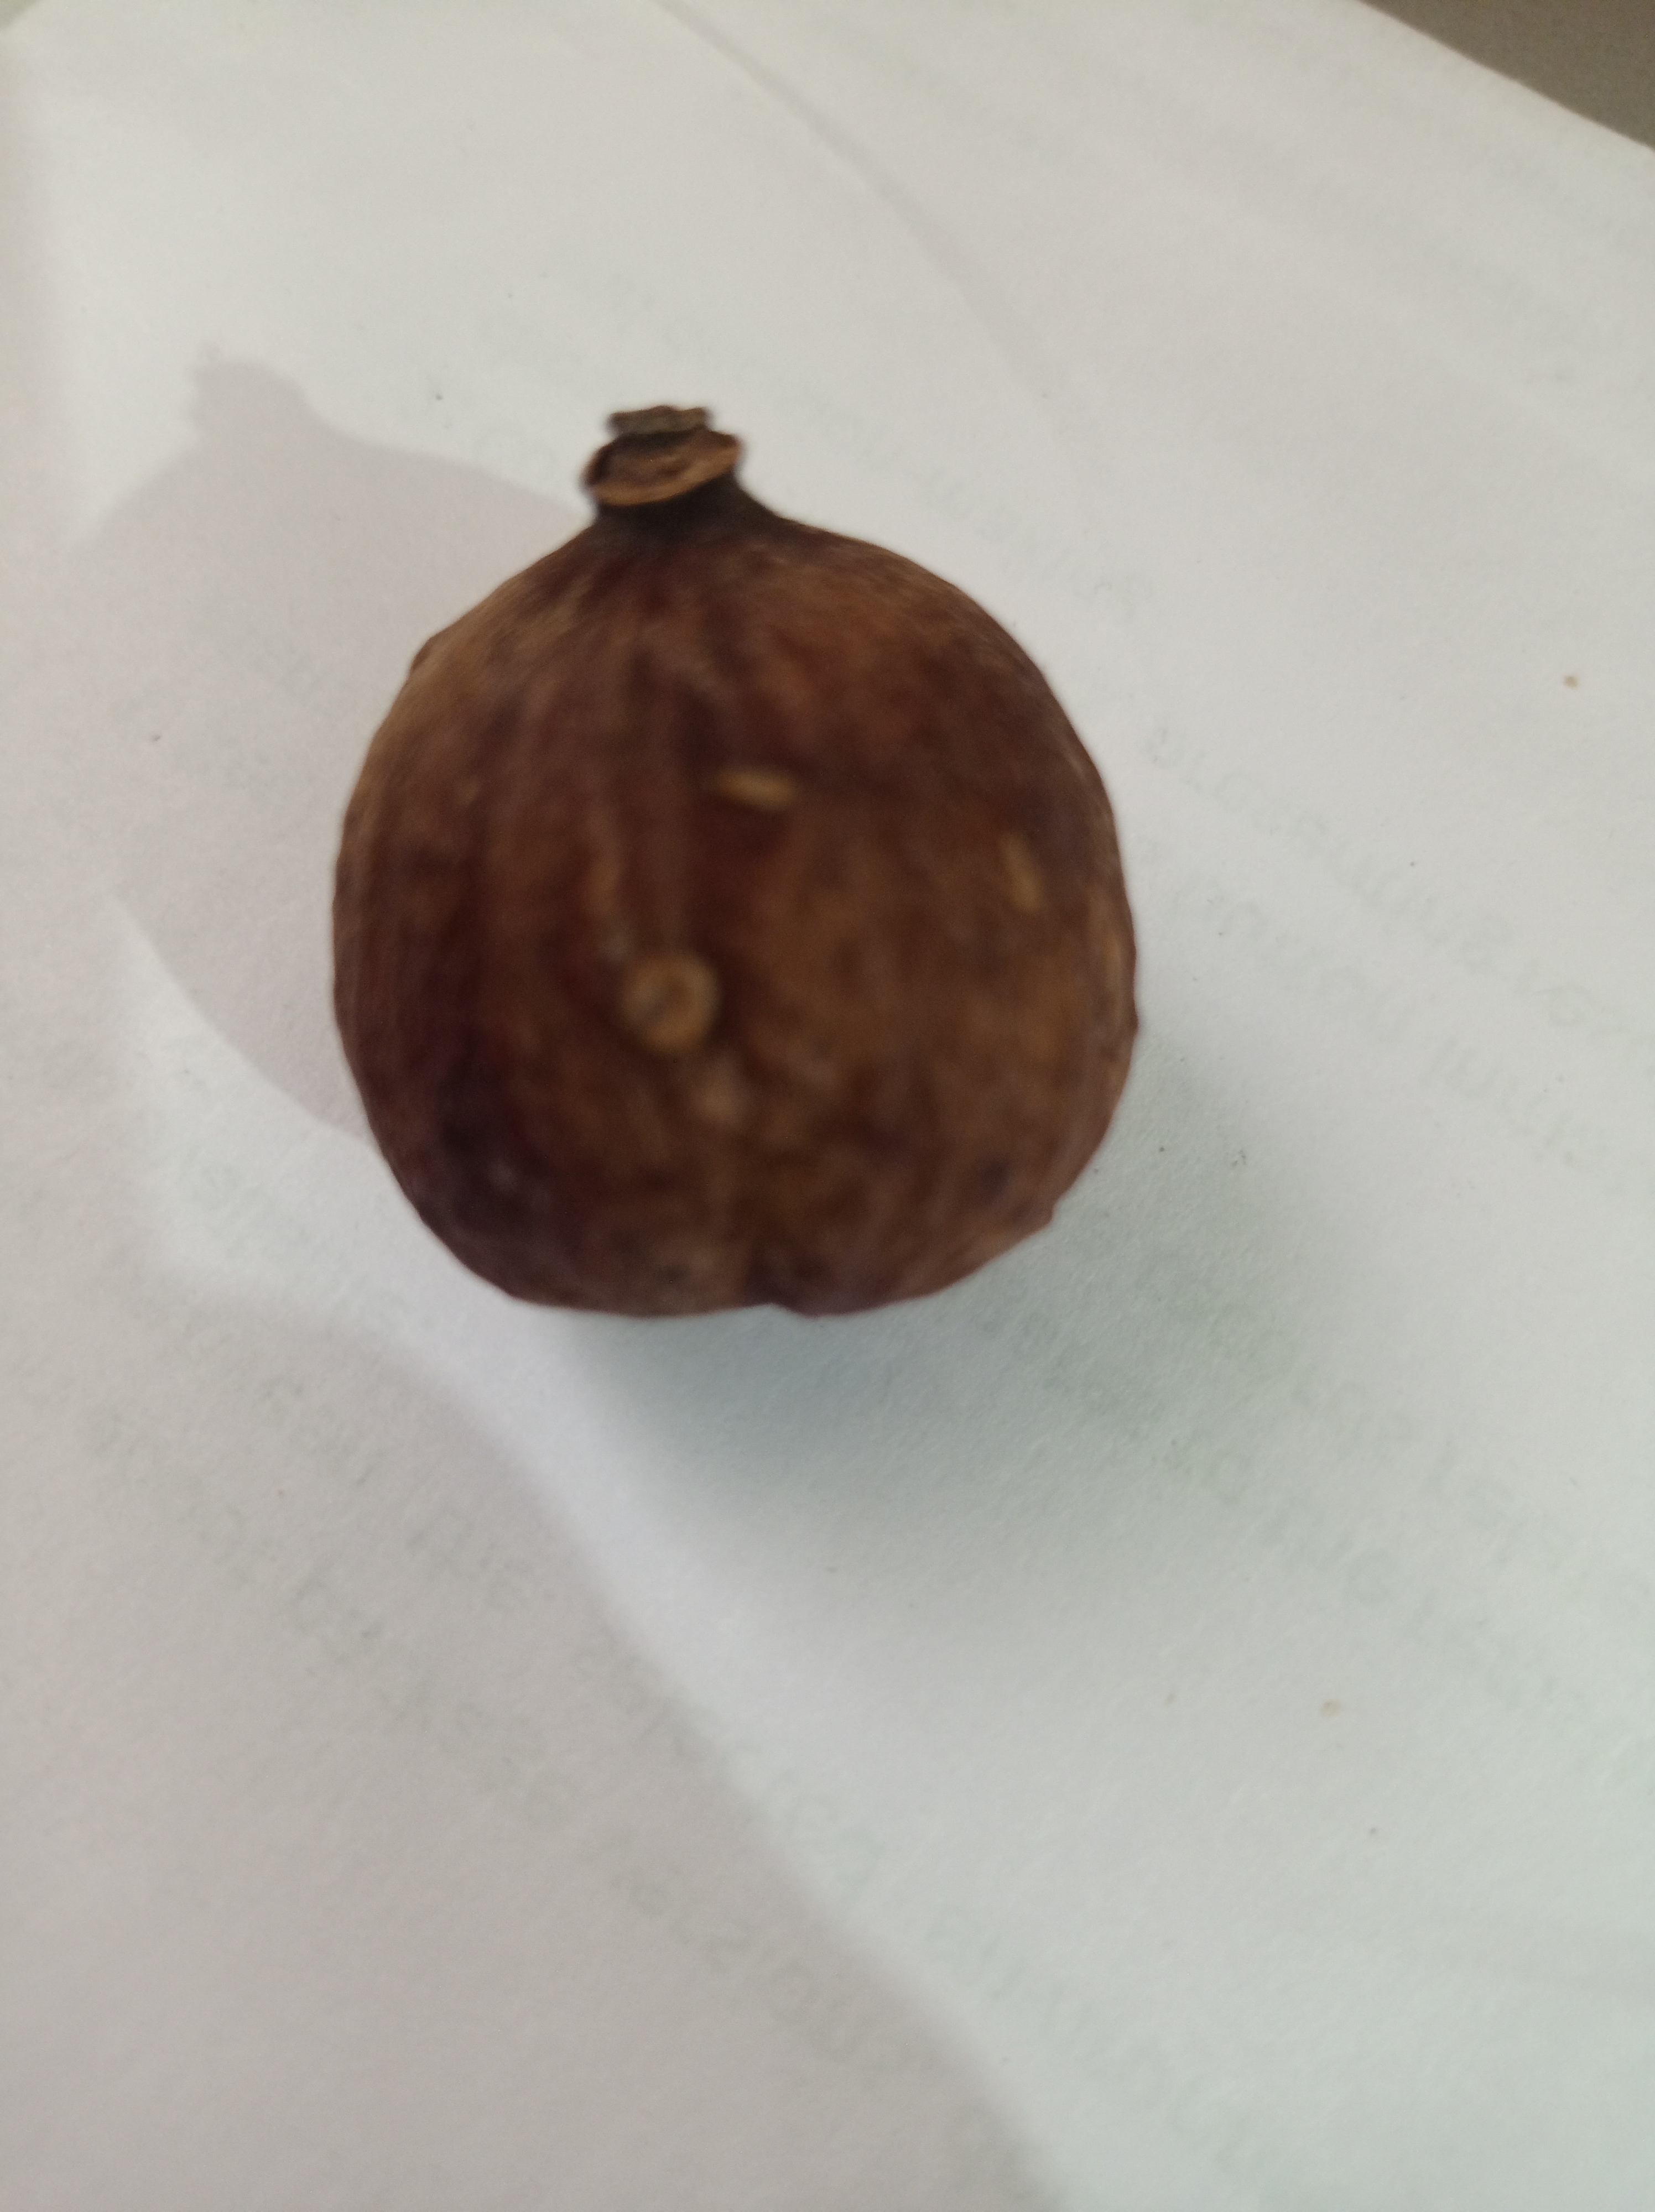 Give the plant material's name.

madanphal
